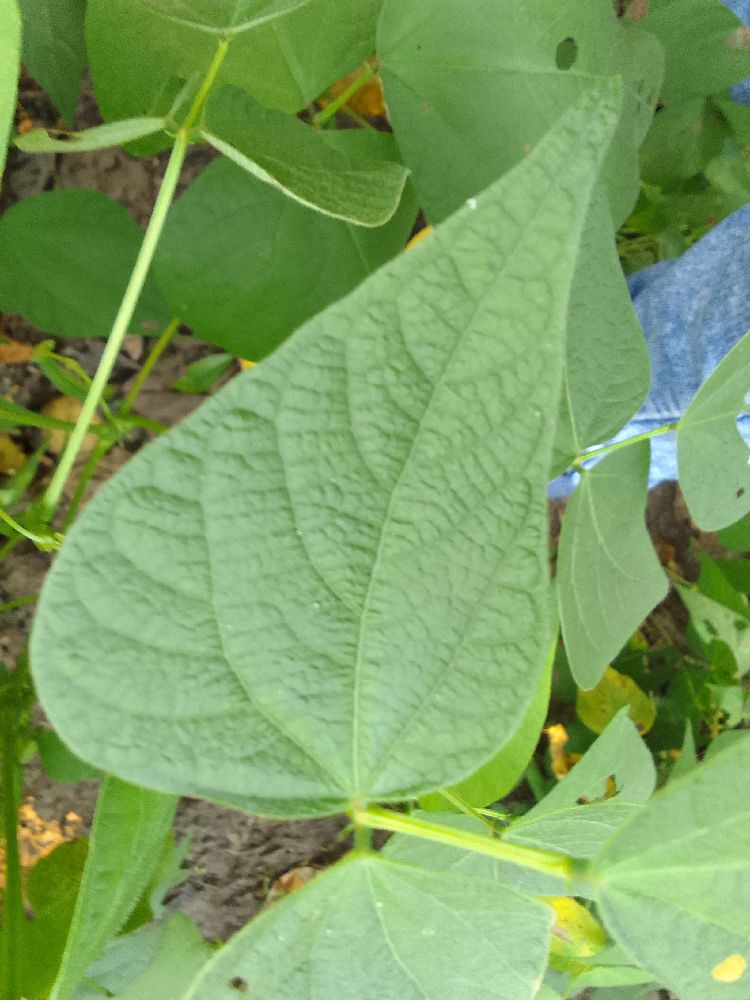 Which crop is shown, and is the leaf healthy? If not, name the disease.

common bean, healthy
